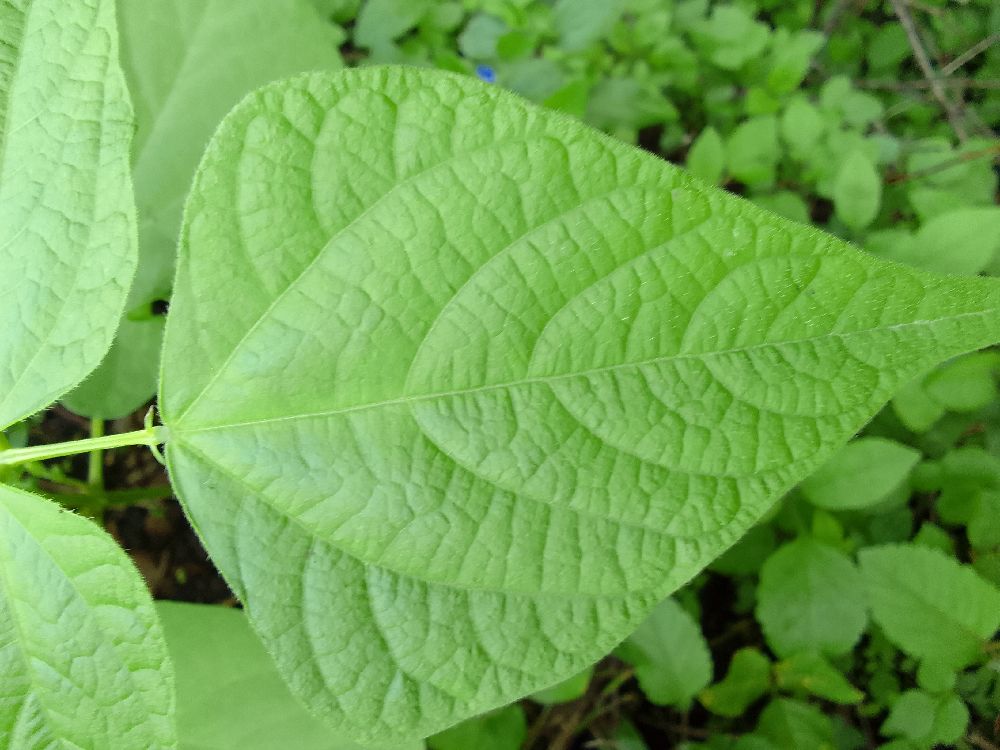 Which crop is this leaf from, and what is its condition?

common bean, healthy
